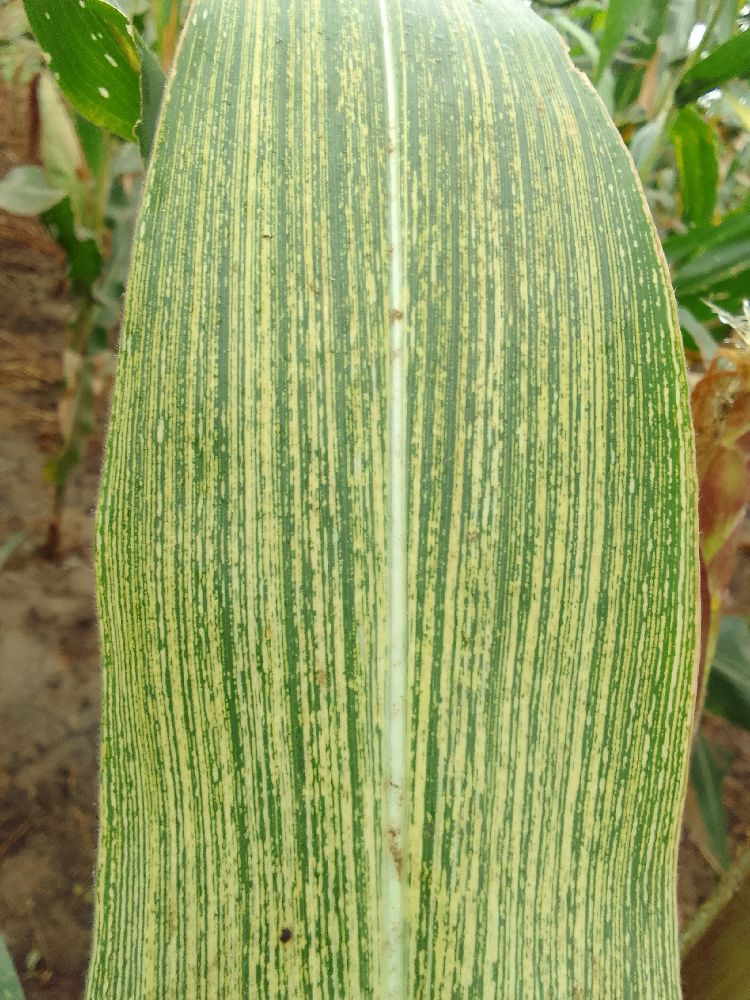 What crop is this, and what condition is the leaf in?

maize, maize streak virus
